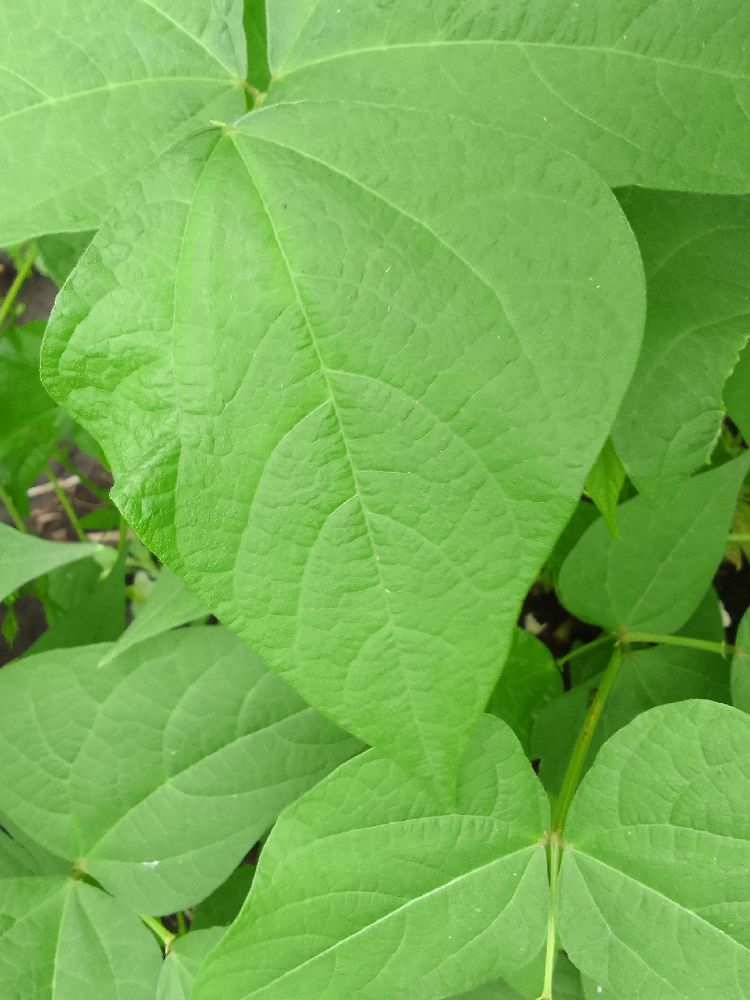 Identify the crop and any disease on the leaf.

common bean, healthy
